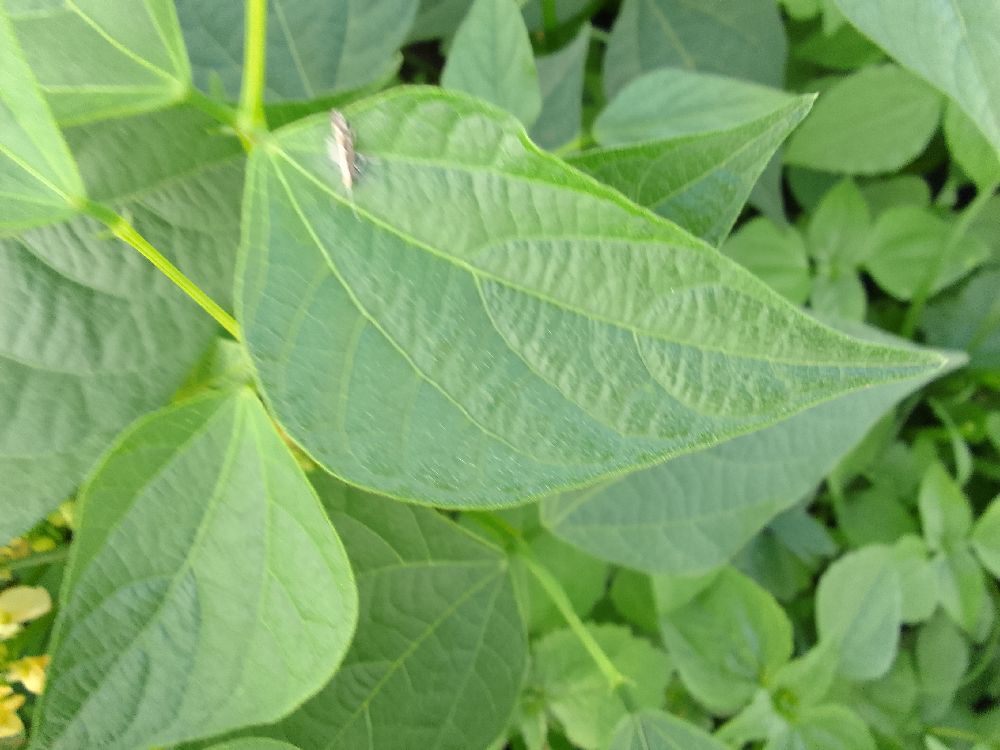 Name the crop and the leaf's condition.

common bean, healthy
